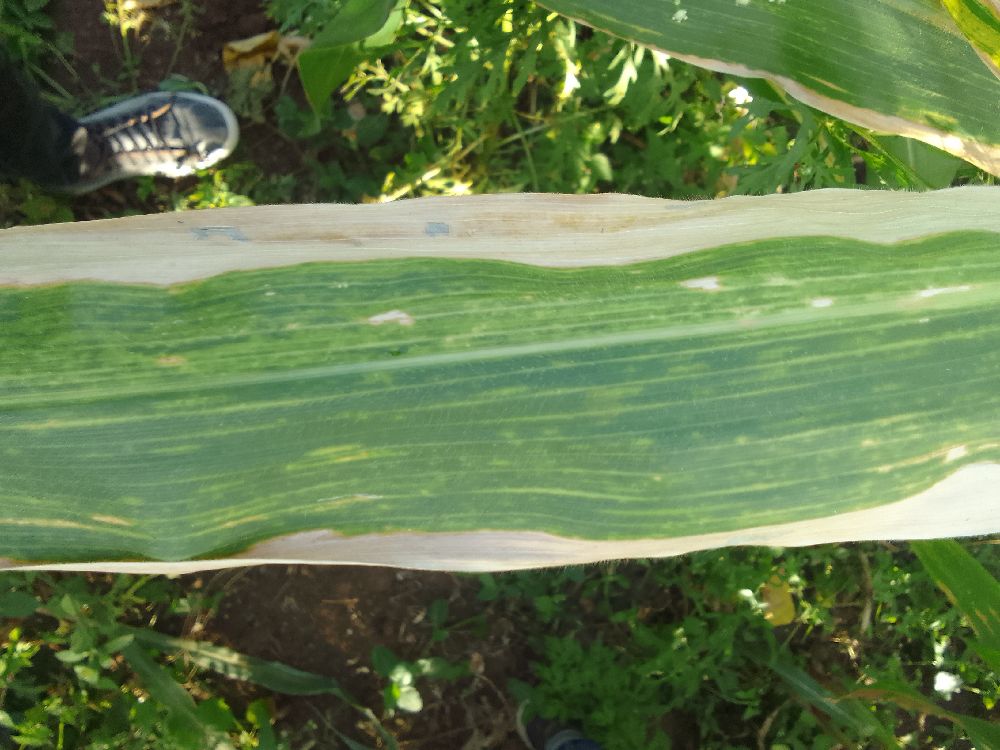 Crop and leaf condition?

maize, maize lethal necrosis
